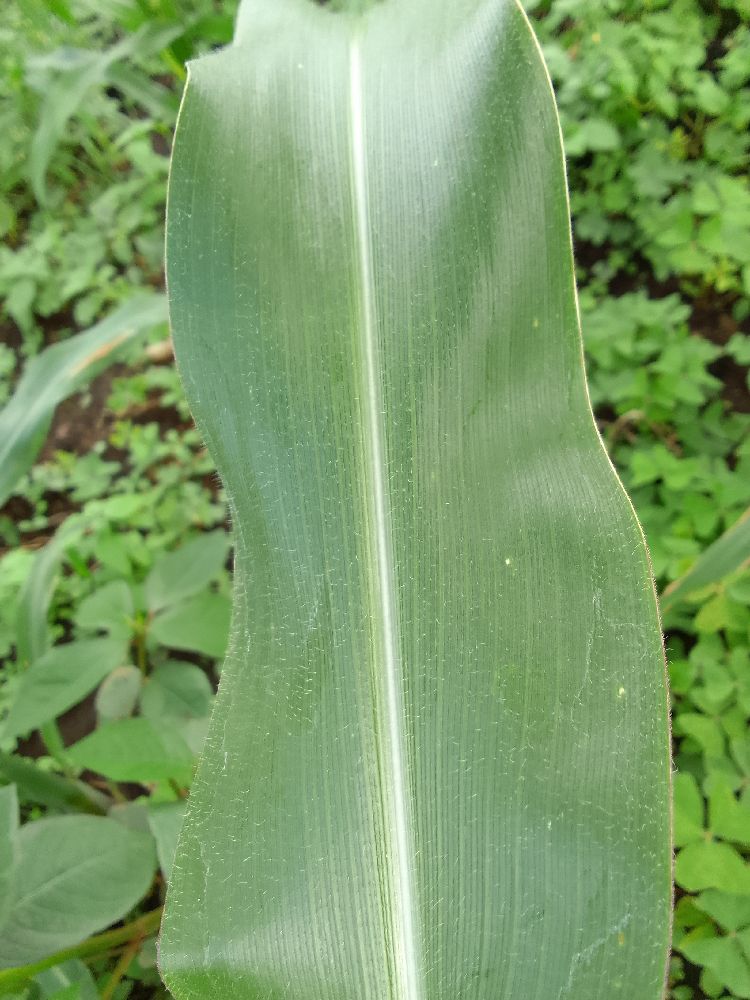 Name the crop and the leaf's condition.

maize, healthy
